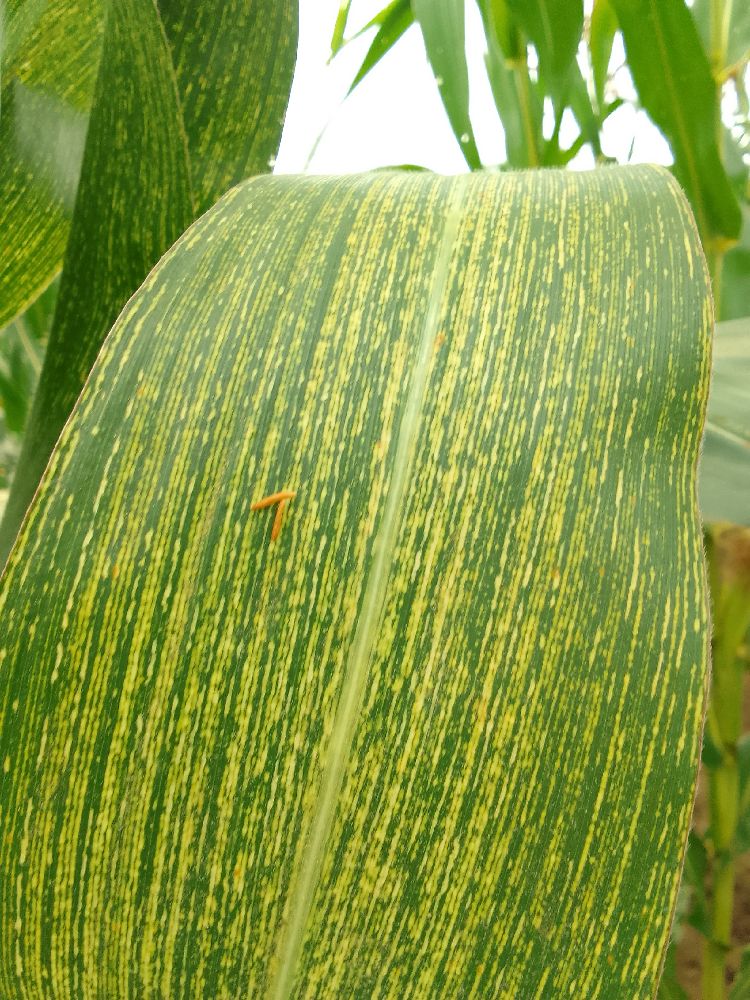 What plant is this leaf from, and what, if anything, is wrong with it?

maize, maize streak virus
